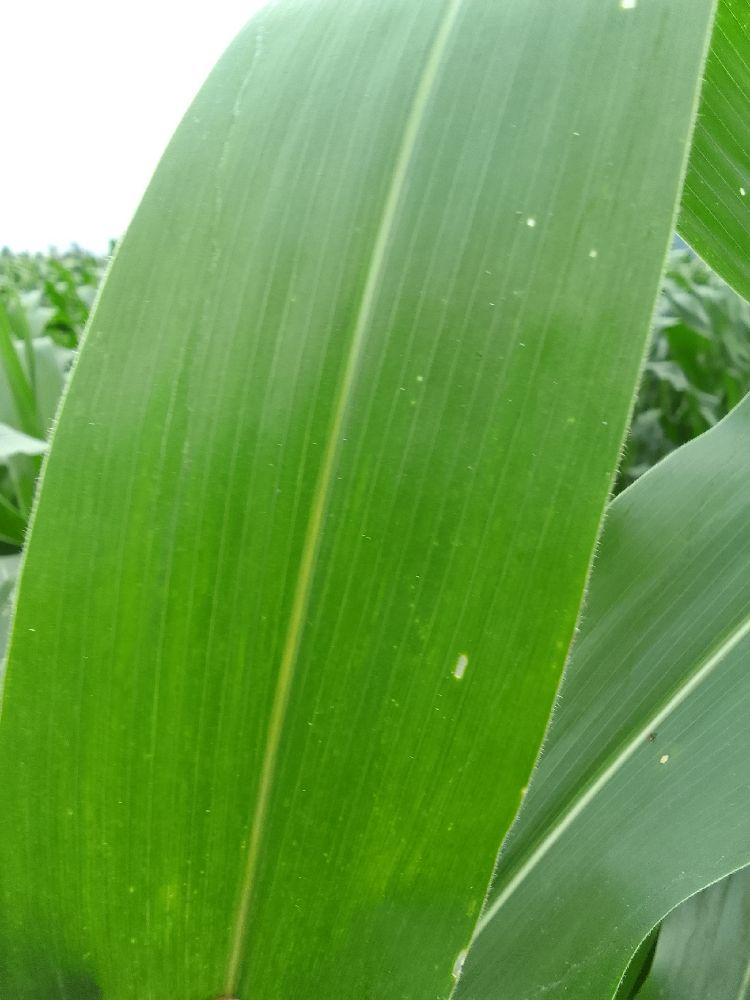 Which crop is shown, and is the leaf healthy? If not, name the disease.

maize, healthy
